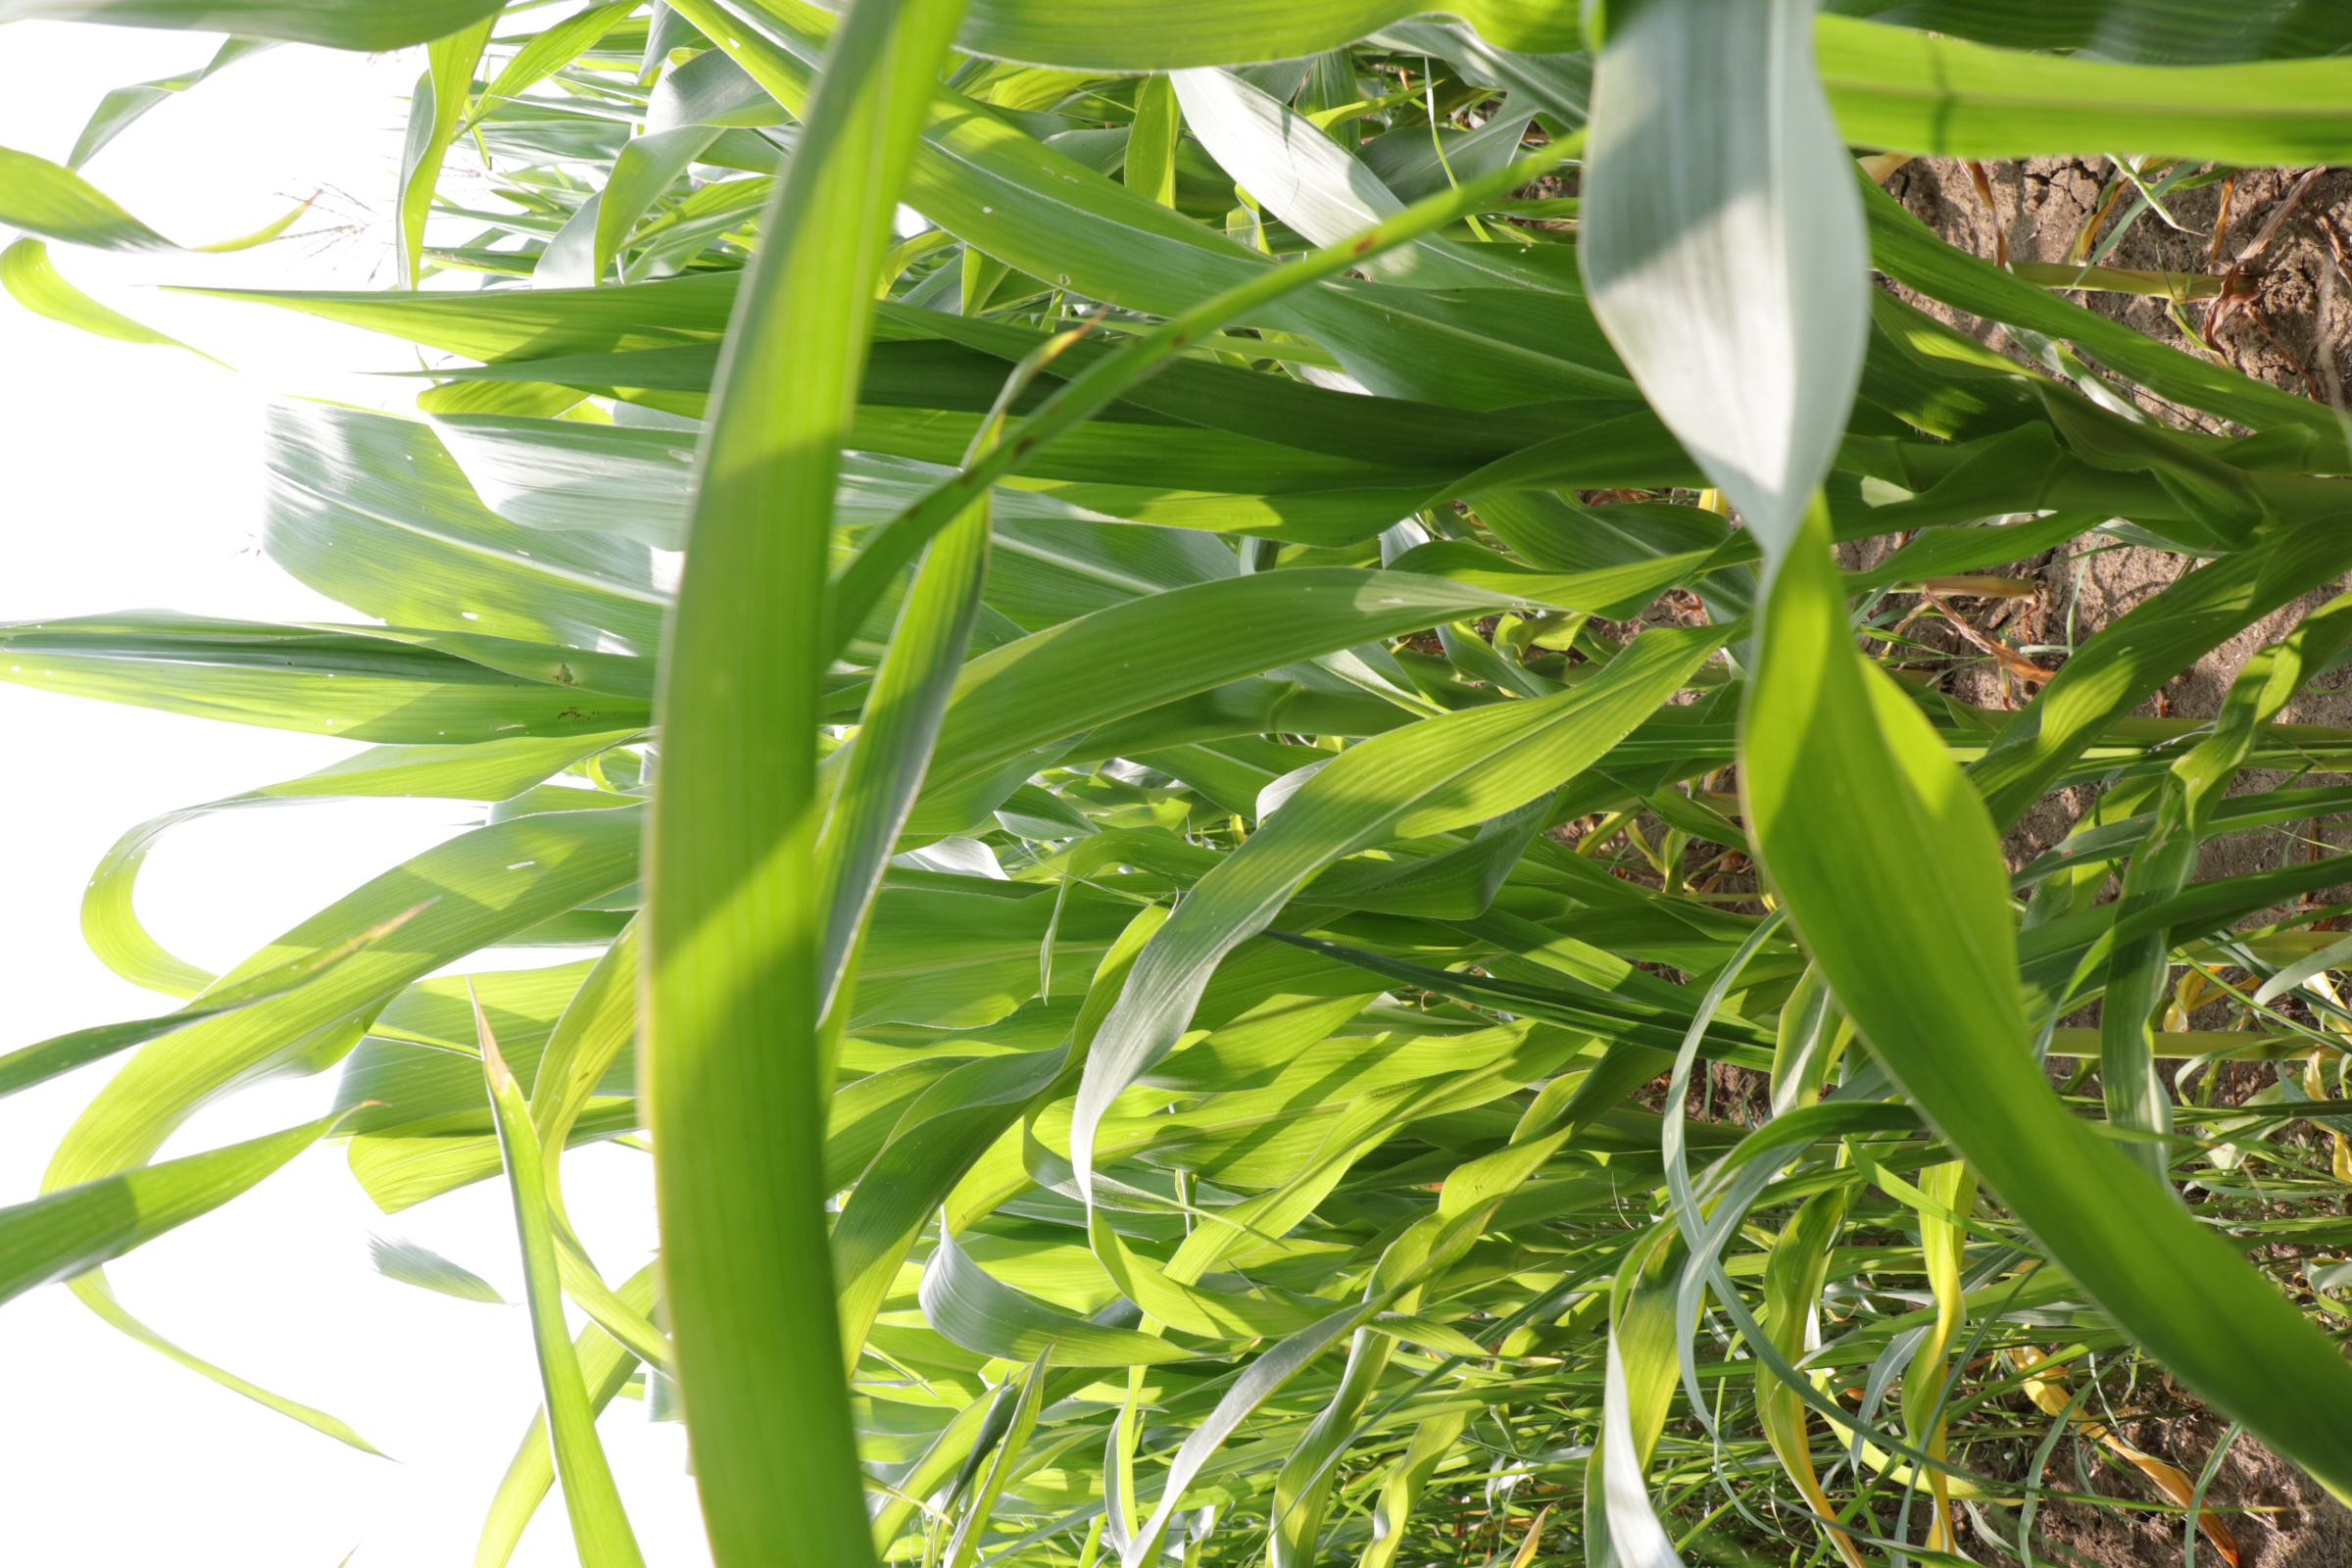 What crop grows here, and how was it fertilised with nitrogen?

maize, reduced nitrogen fertilisation
